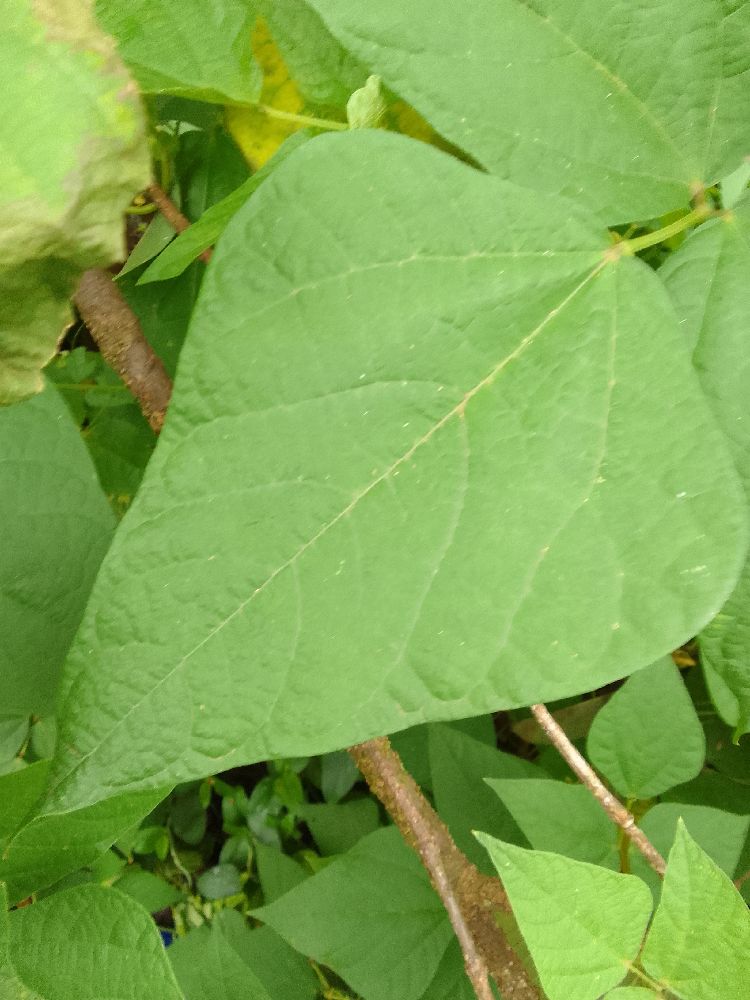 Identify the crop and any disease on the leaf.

common bean, healthy
